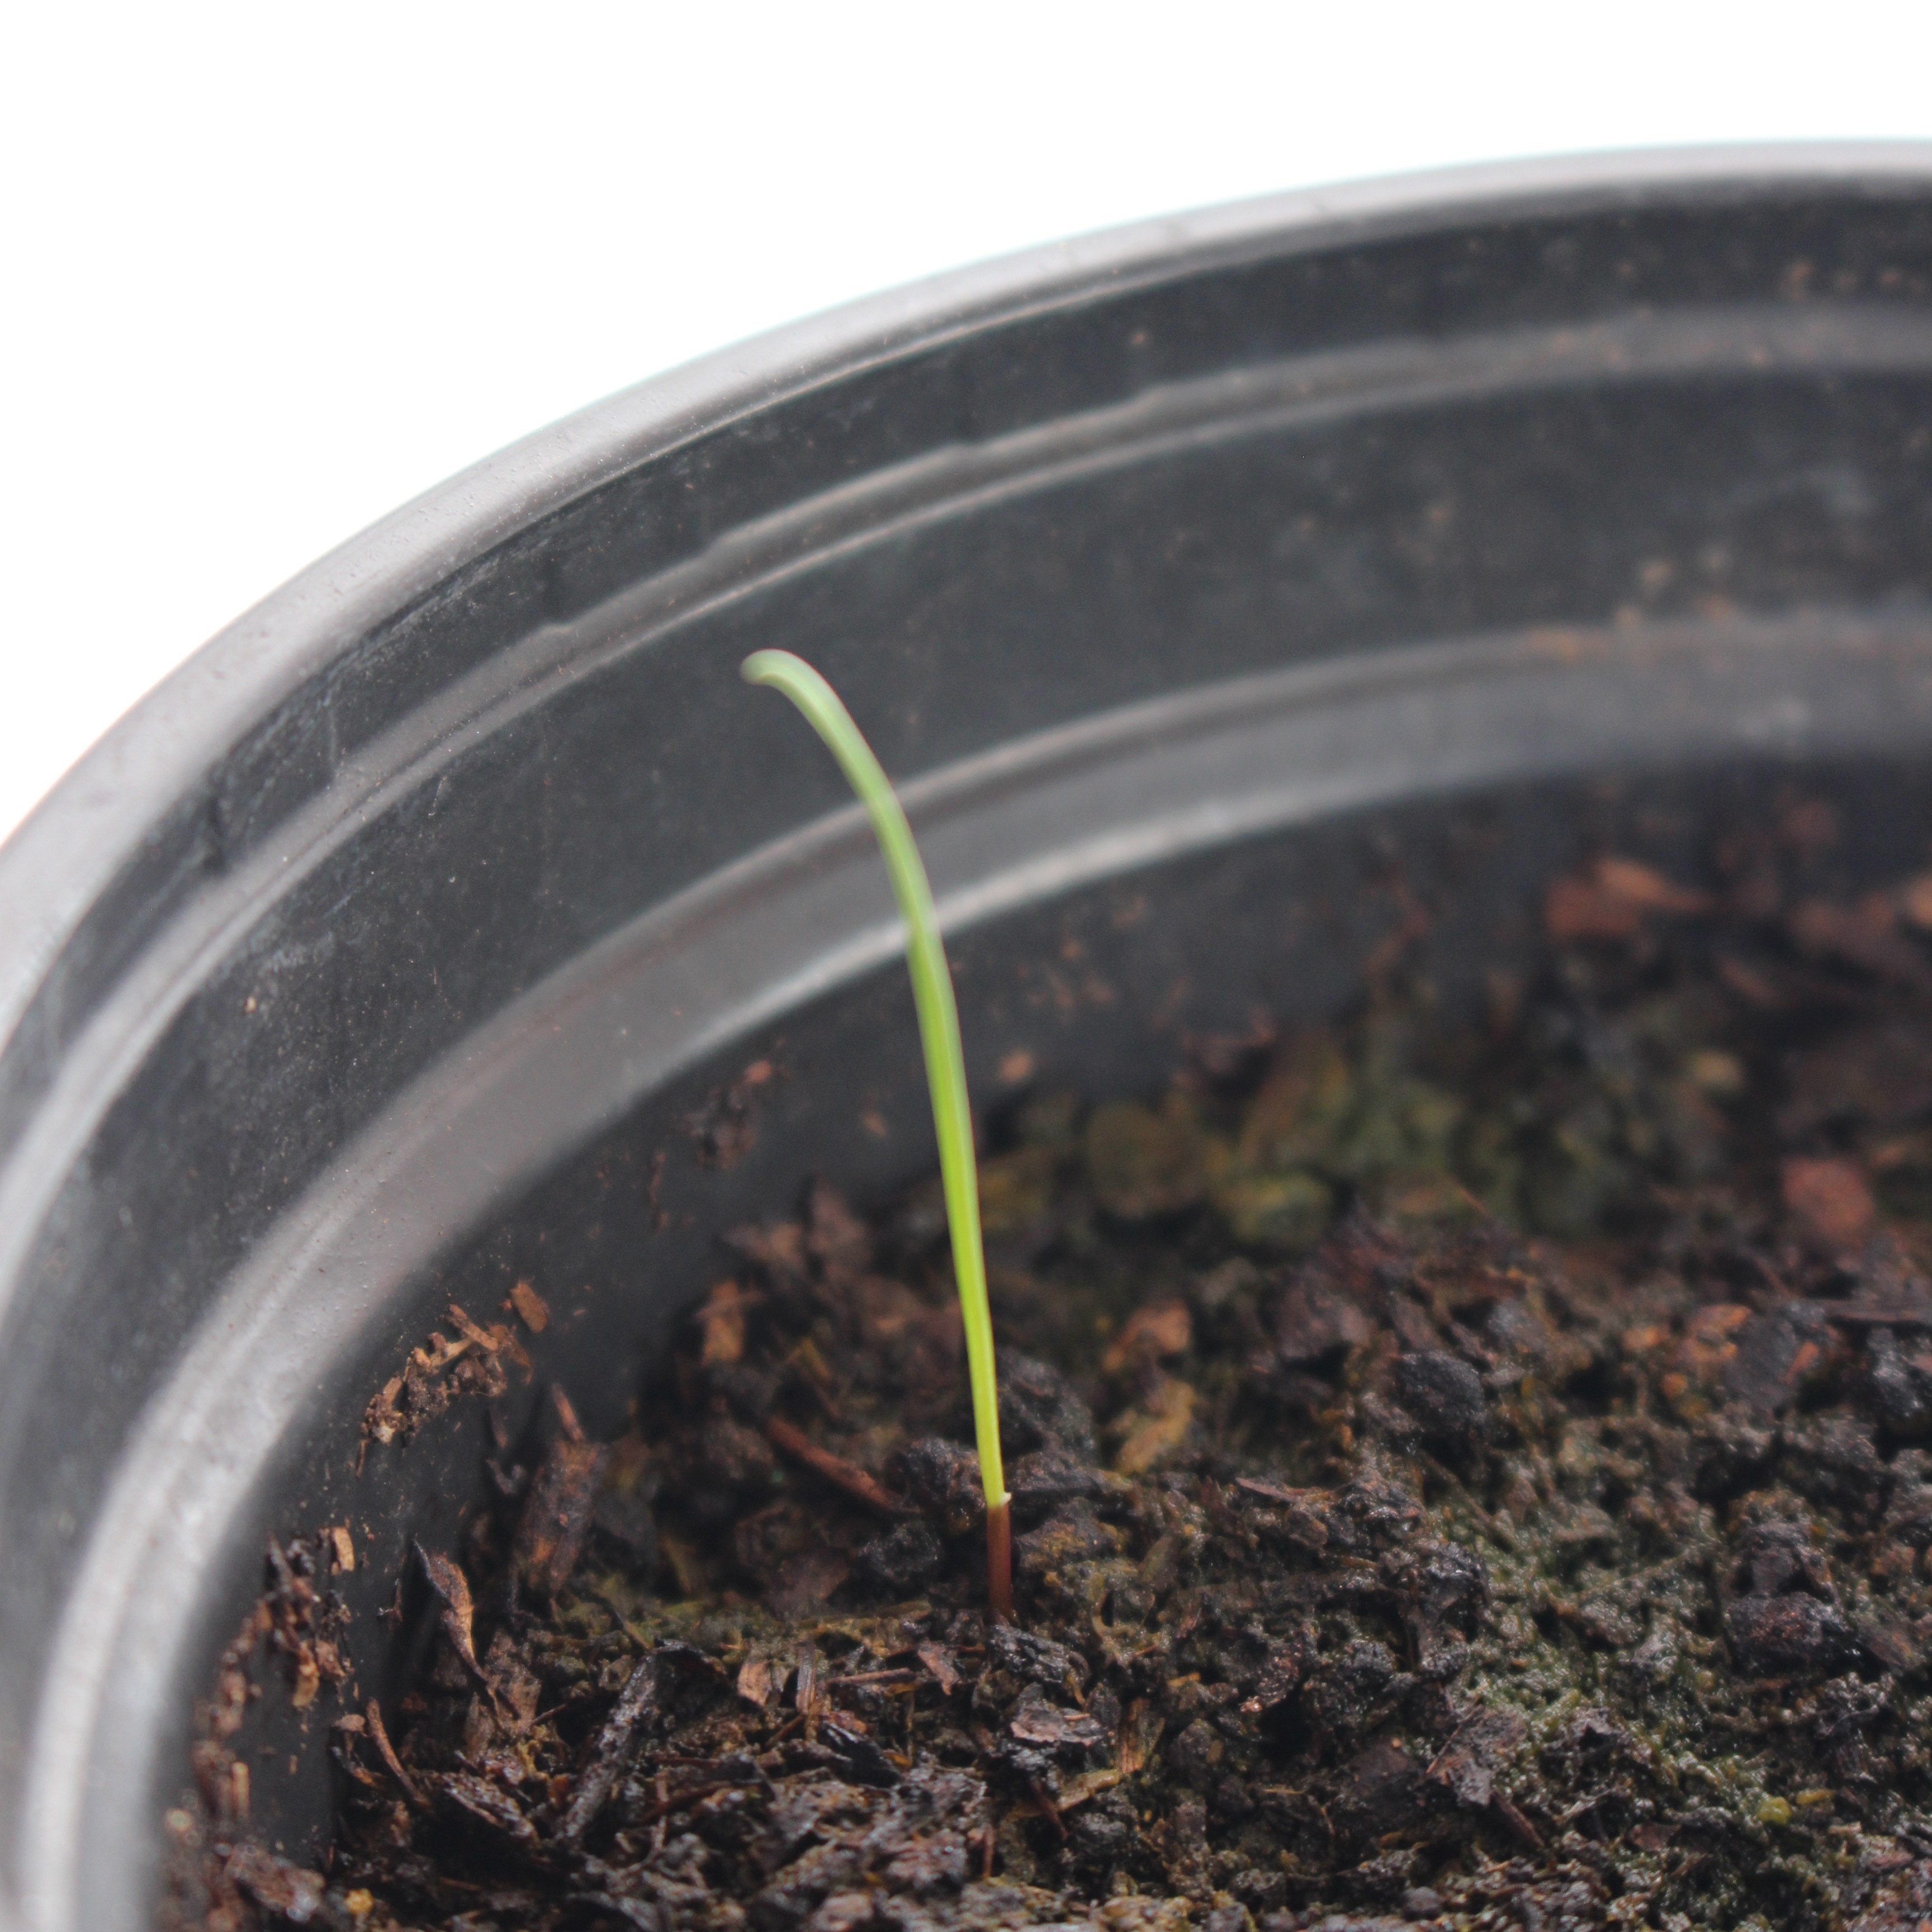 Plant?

Lolium multiflorum
